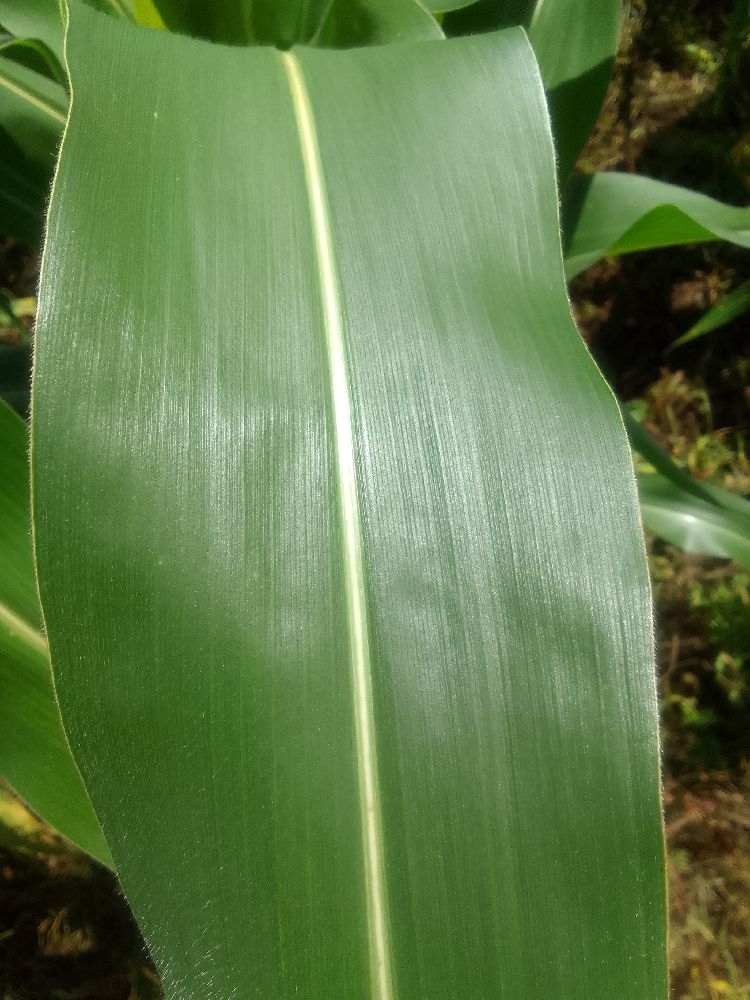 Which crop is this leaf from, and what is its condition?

maize, healthy
